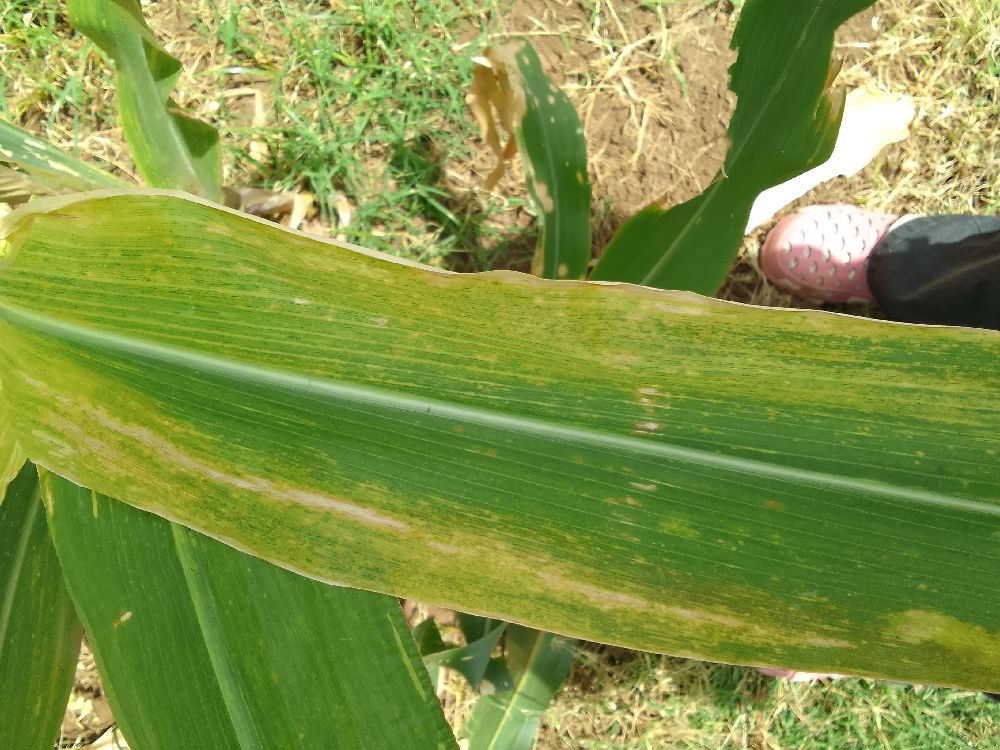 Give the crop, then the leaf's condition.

maize, maize lethal necrosis
